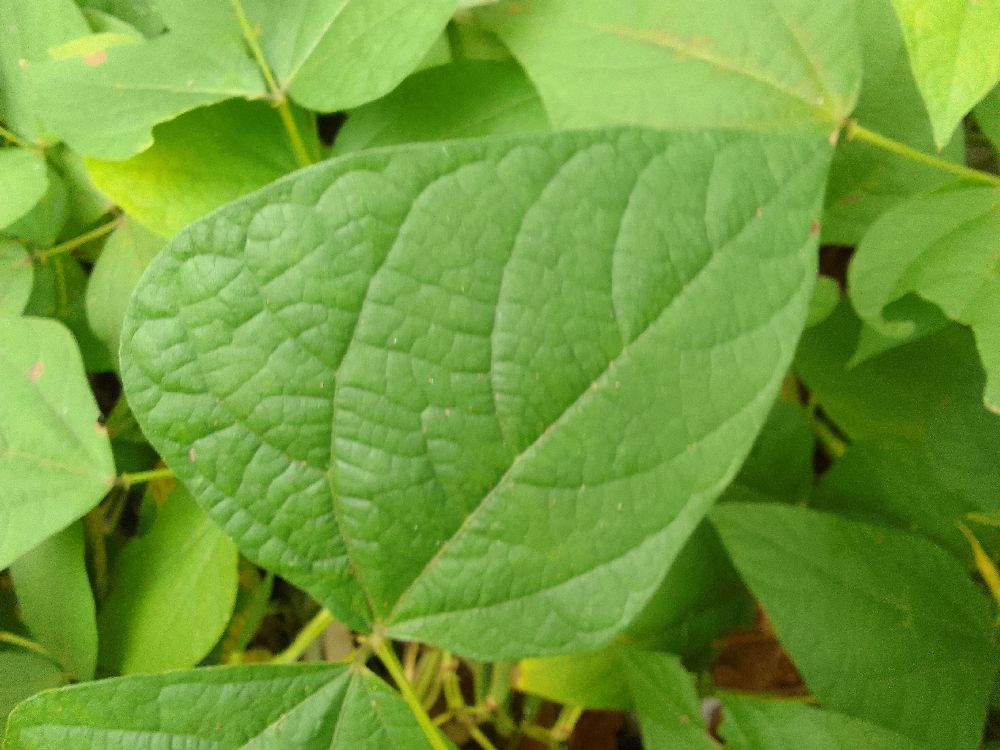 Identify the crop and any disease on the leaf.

common bean, healthy
